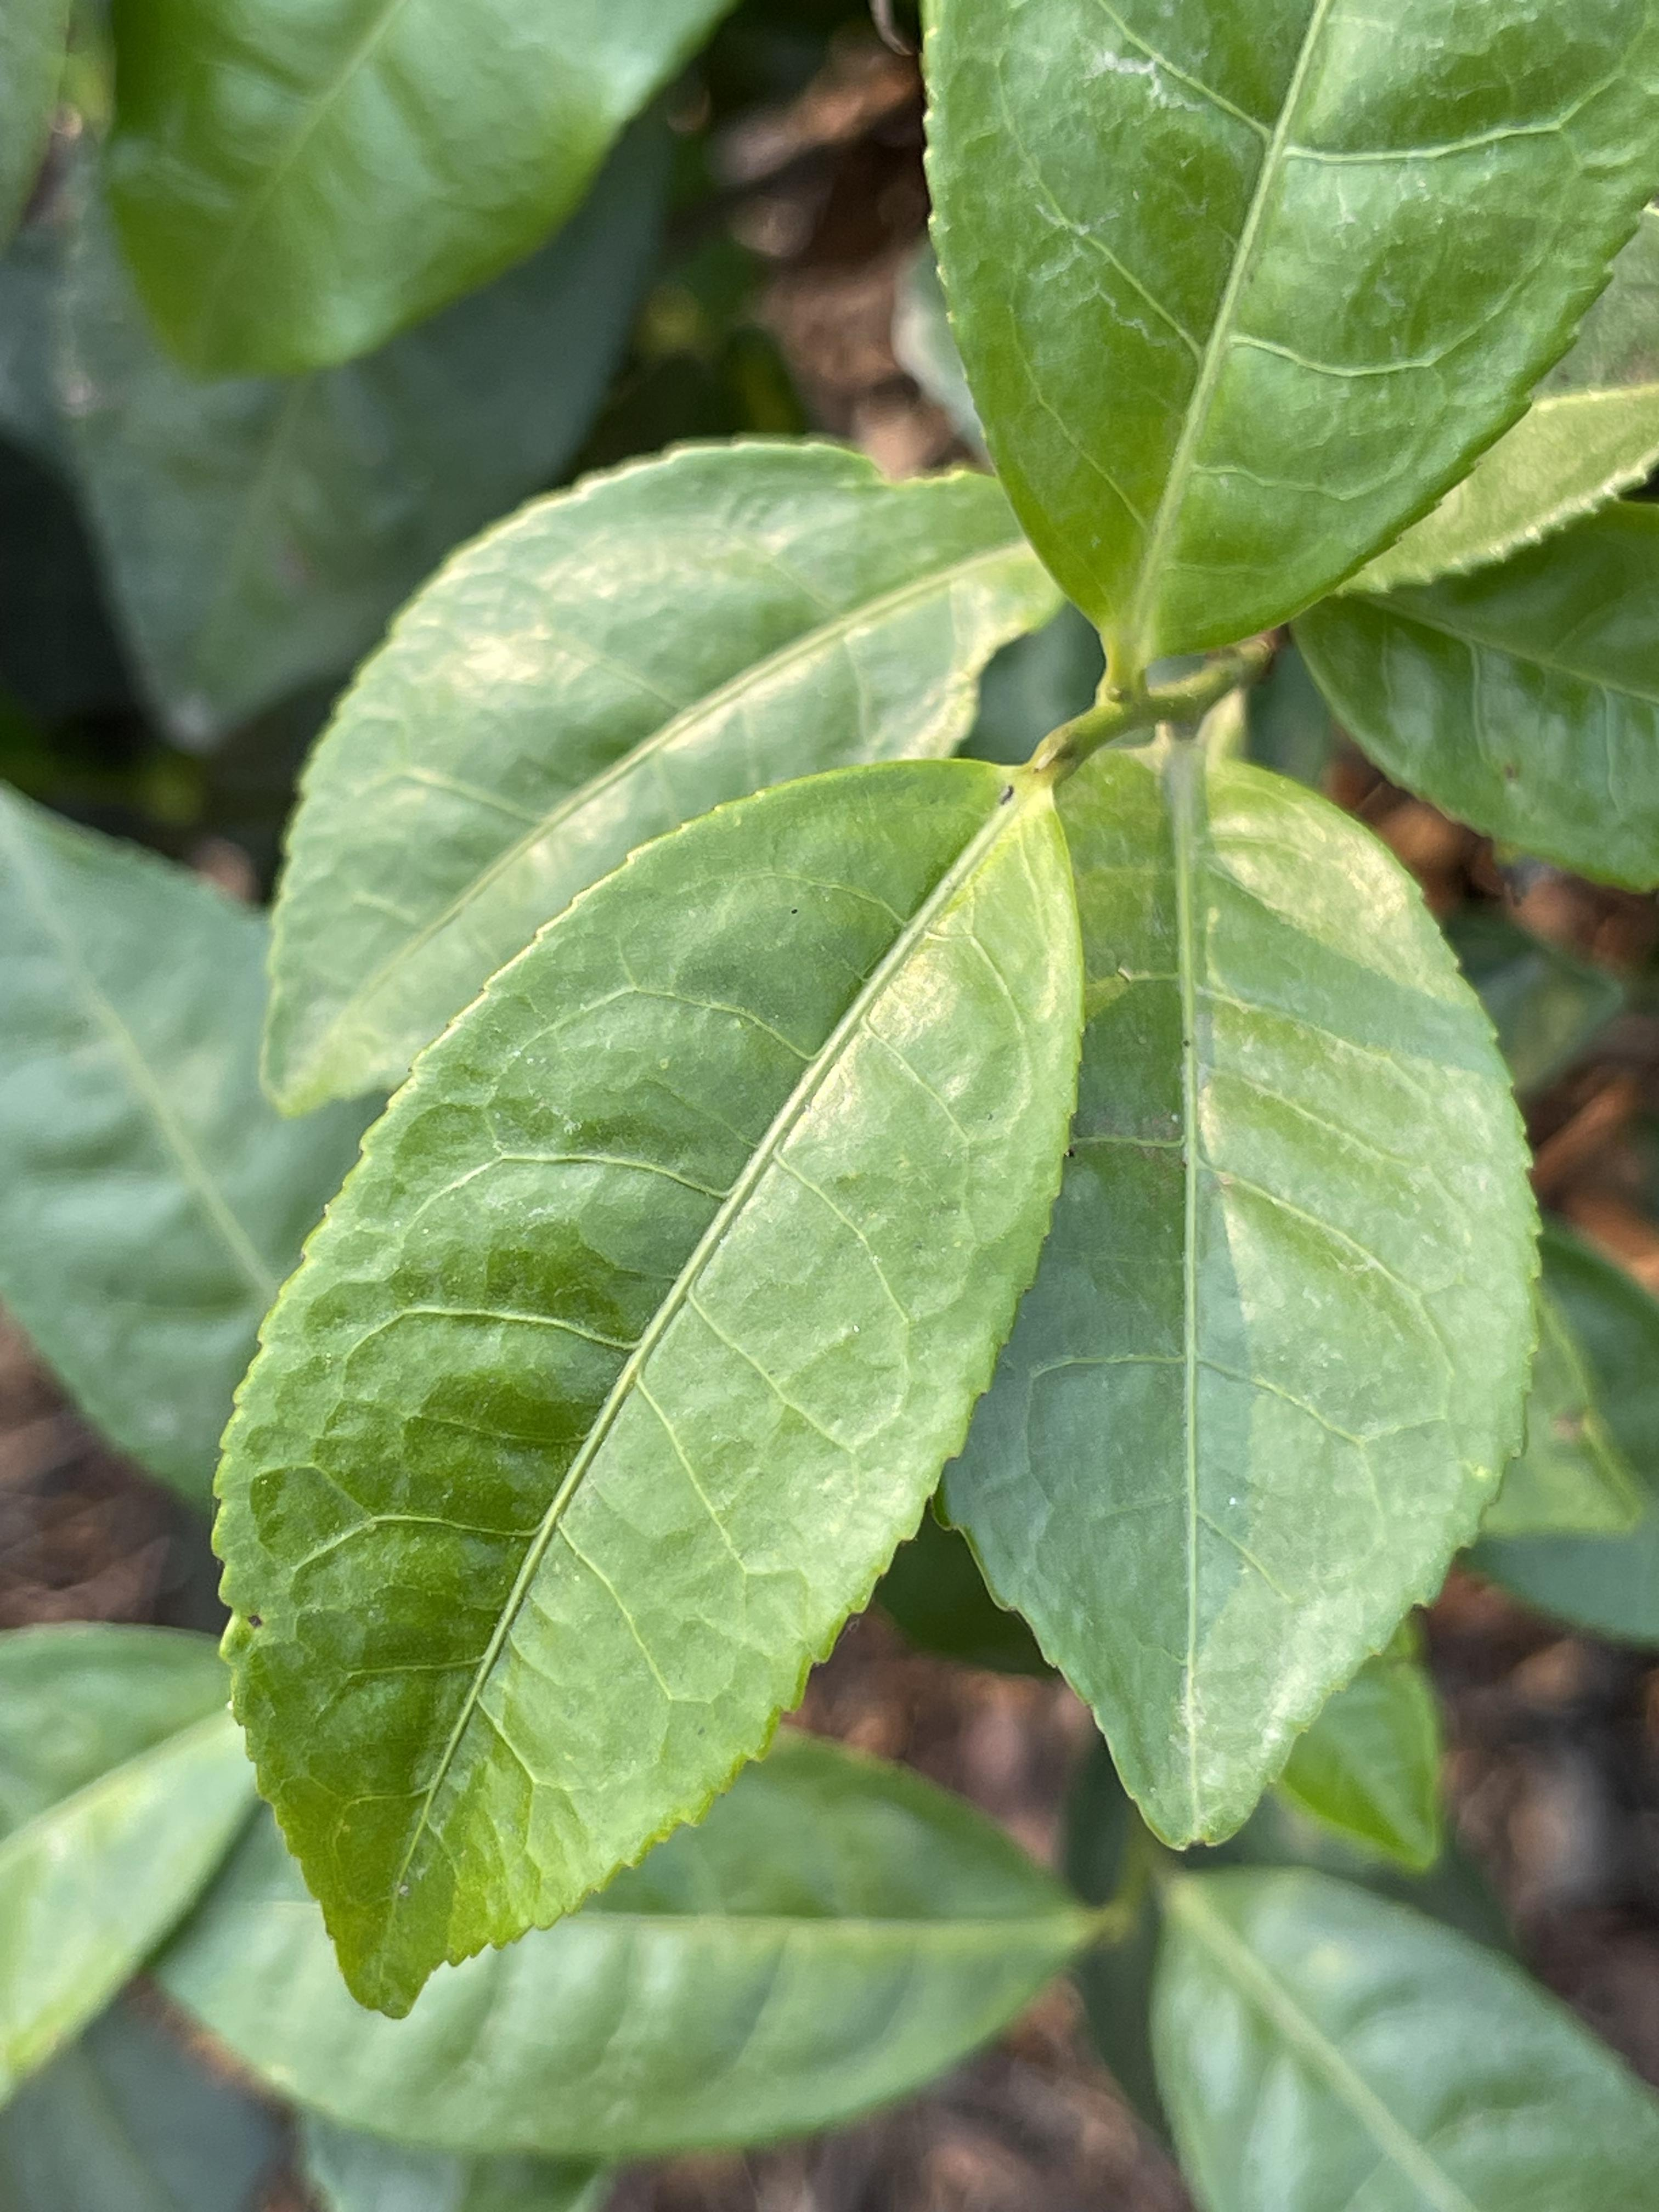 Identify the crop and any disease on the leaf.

tea, healthy leaf
